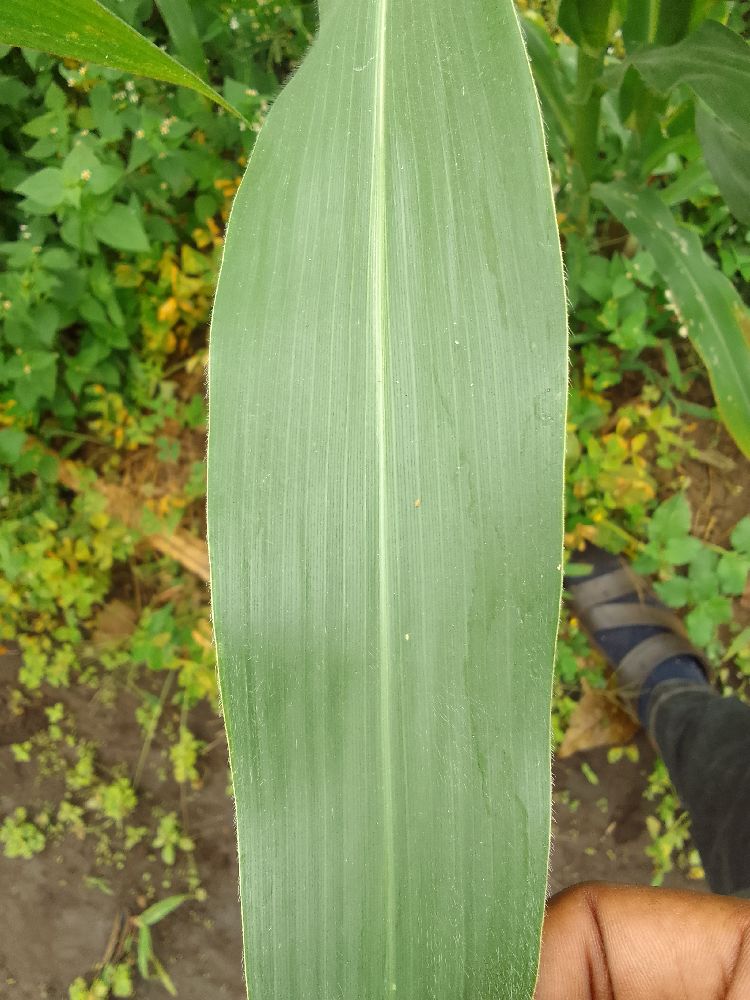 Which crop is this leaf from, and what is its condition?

maize, healthy
